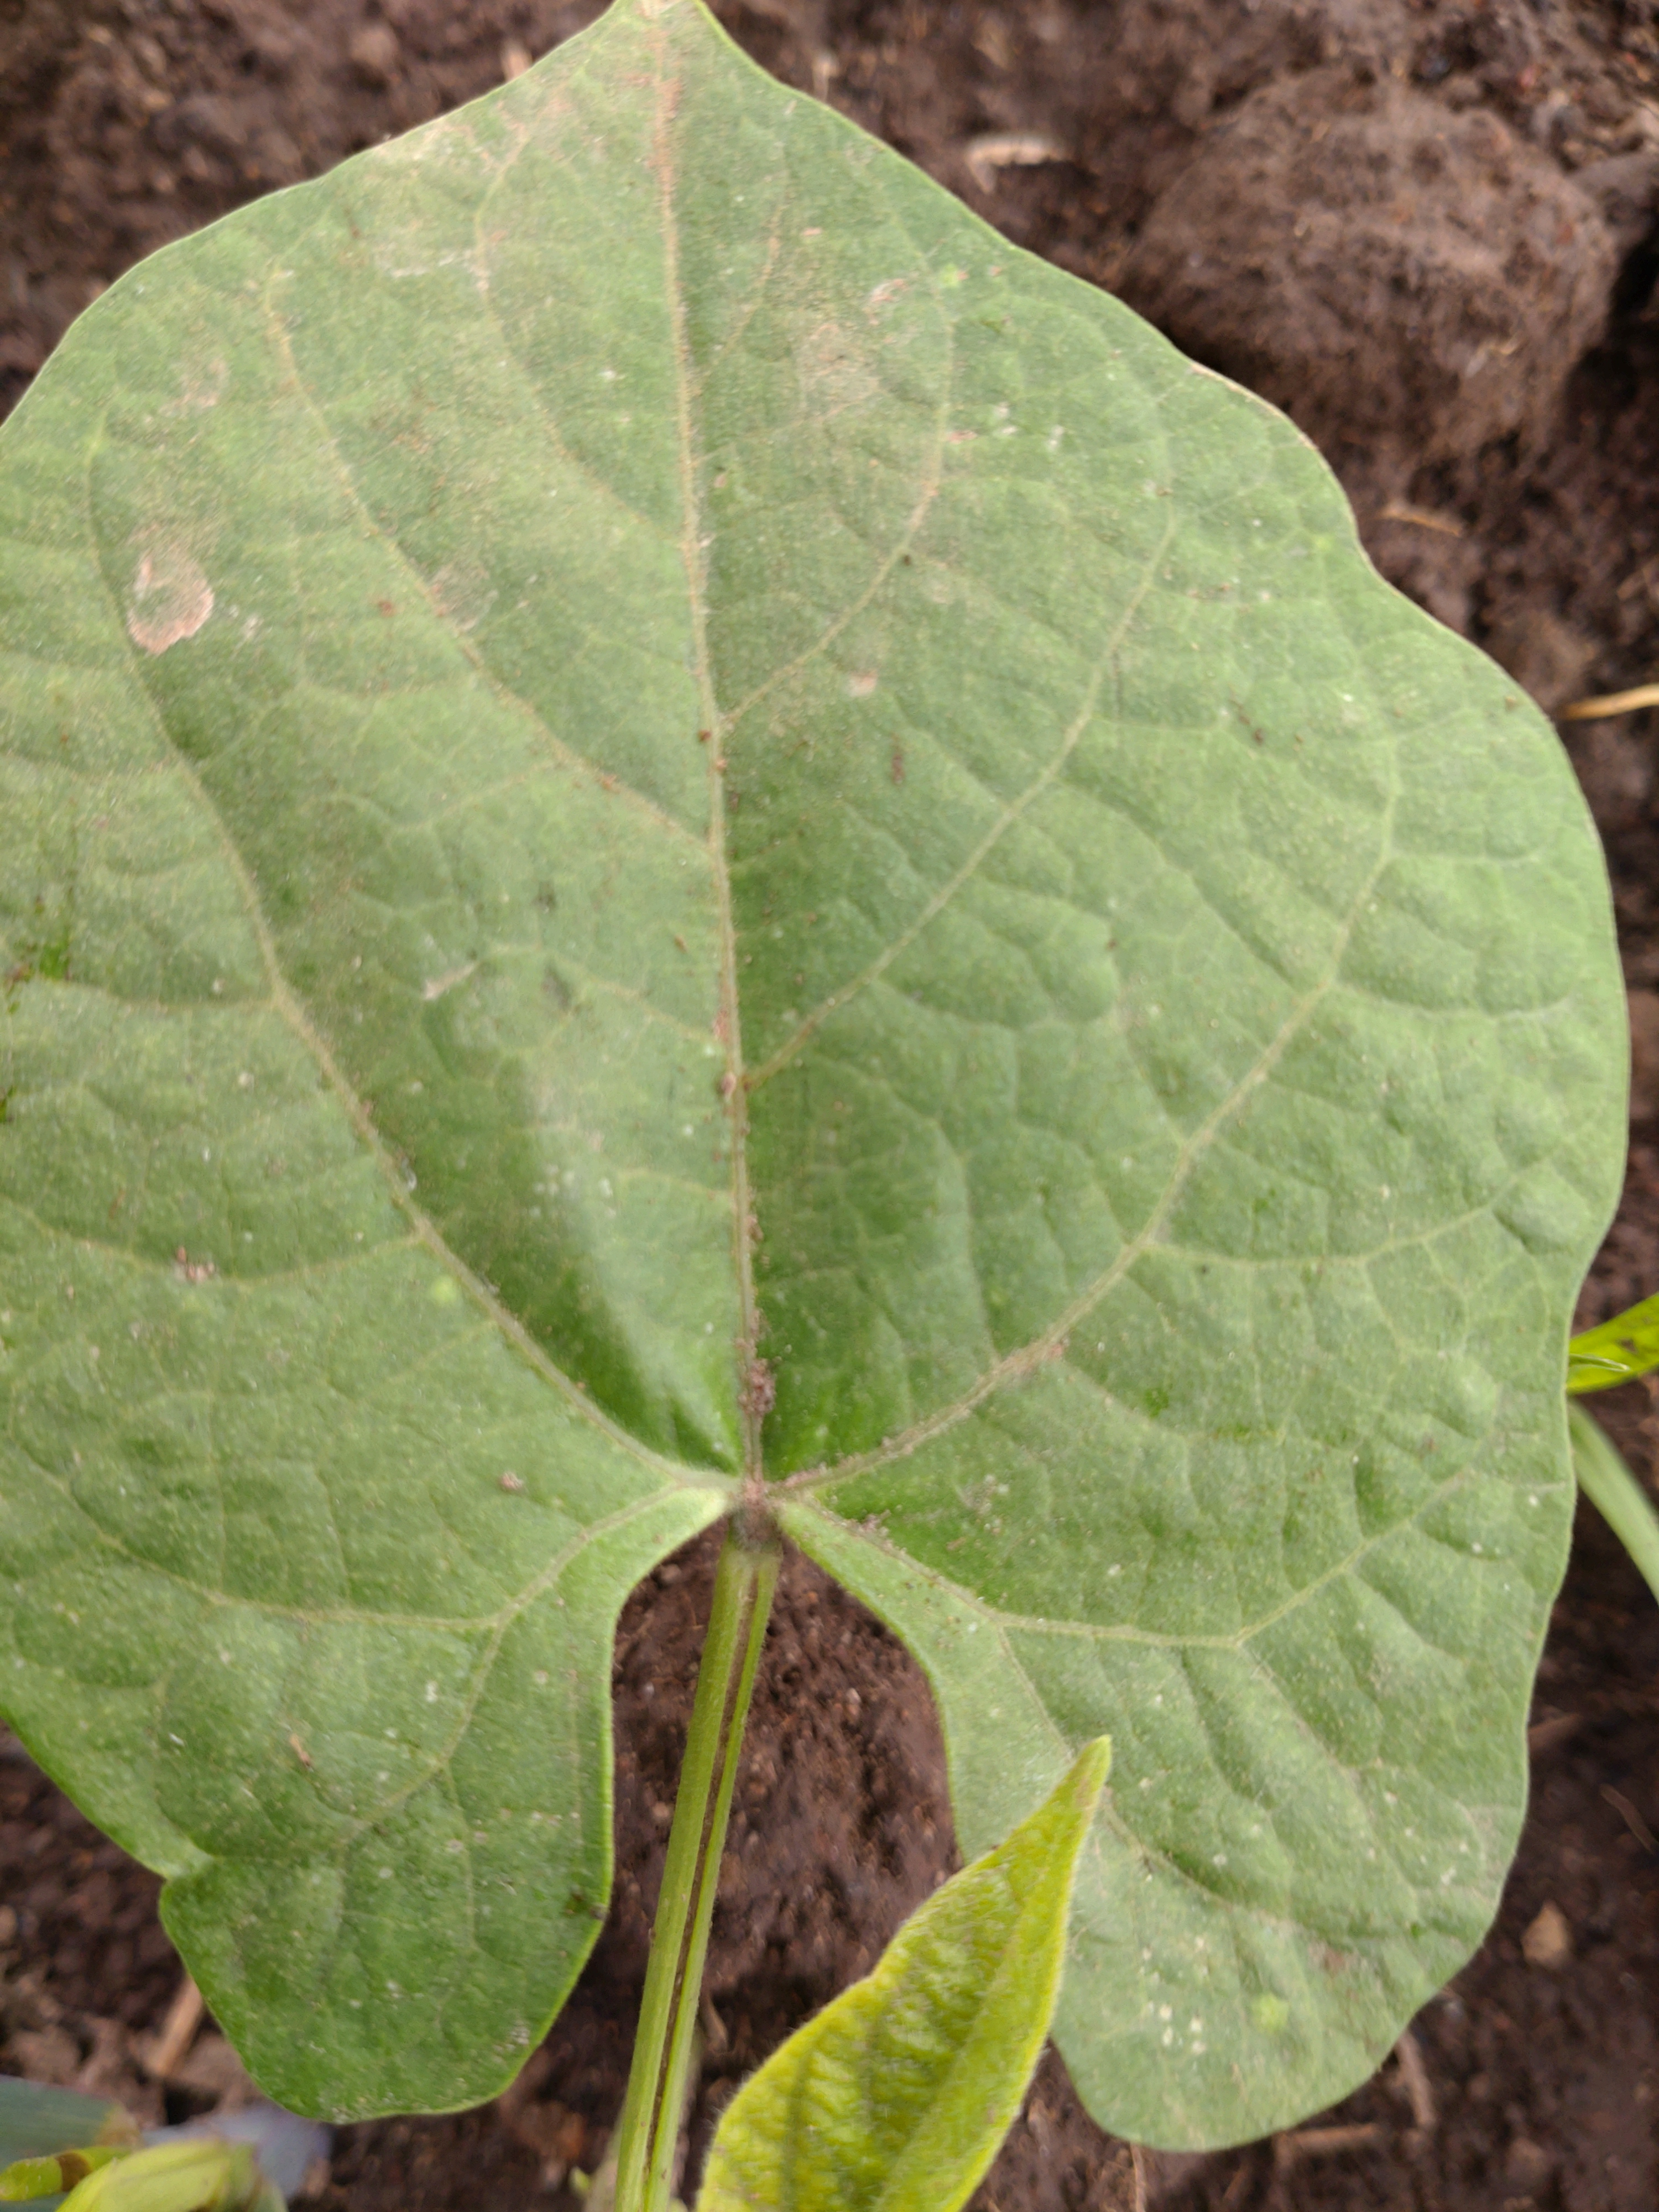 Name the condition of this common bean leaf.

healthy
